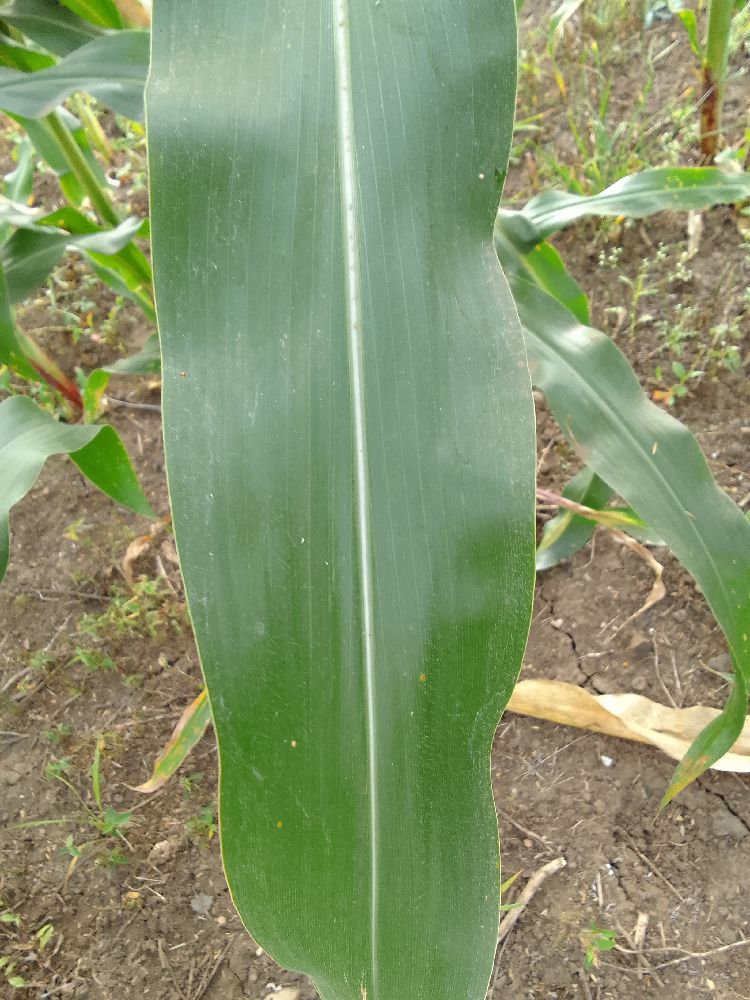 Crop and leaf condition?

maize, healthy
